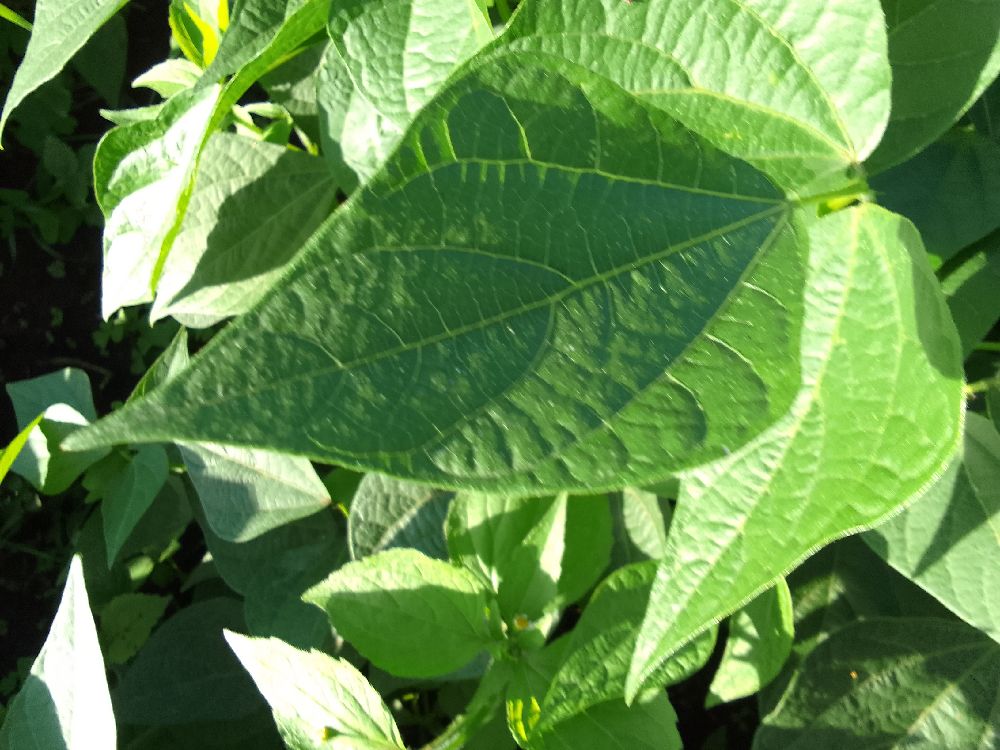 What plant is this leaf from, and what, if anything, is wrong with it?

common bean, healthy
